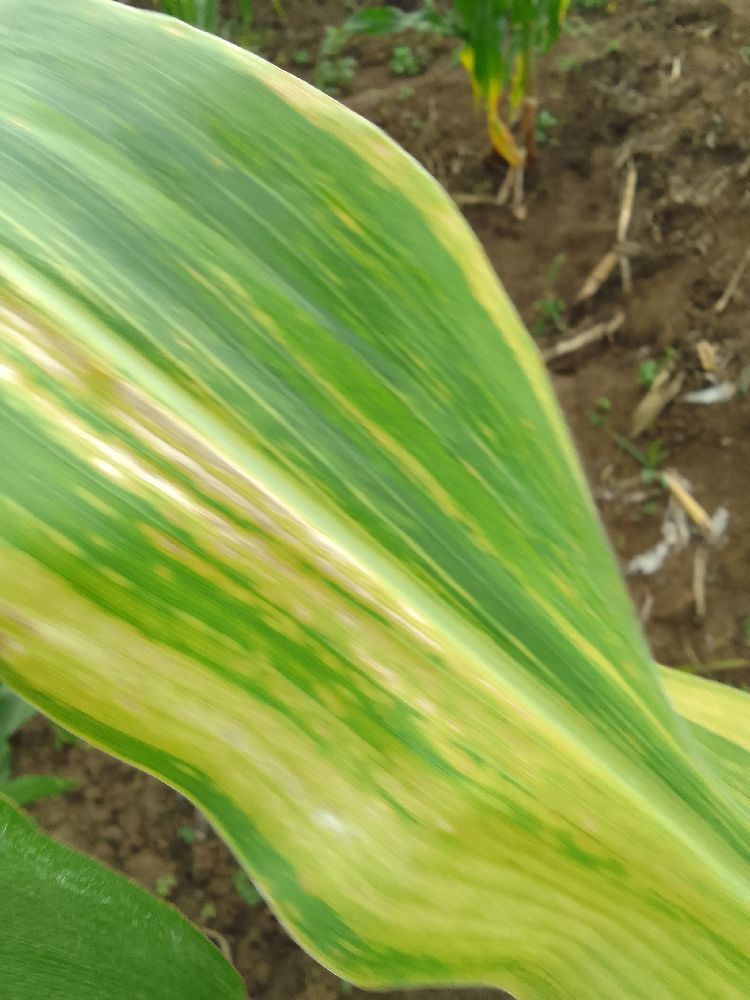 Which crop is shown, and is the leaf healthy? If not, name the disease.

maize, maize lethal necrosis
